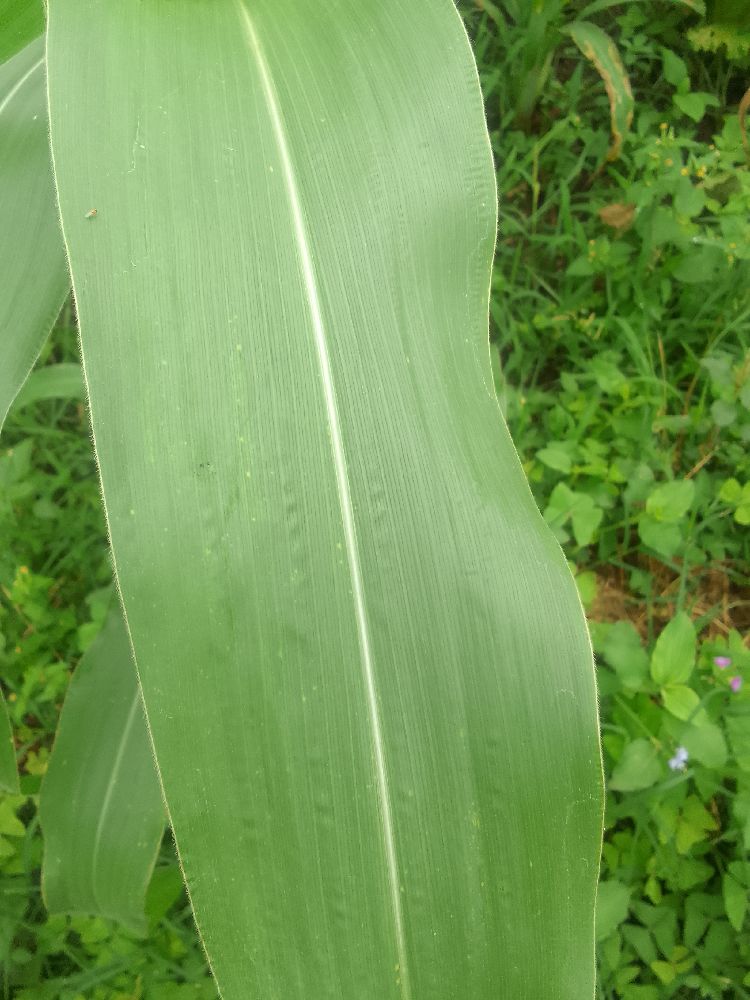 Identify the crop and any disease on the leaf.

maize, healthy
